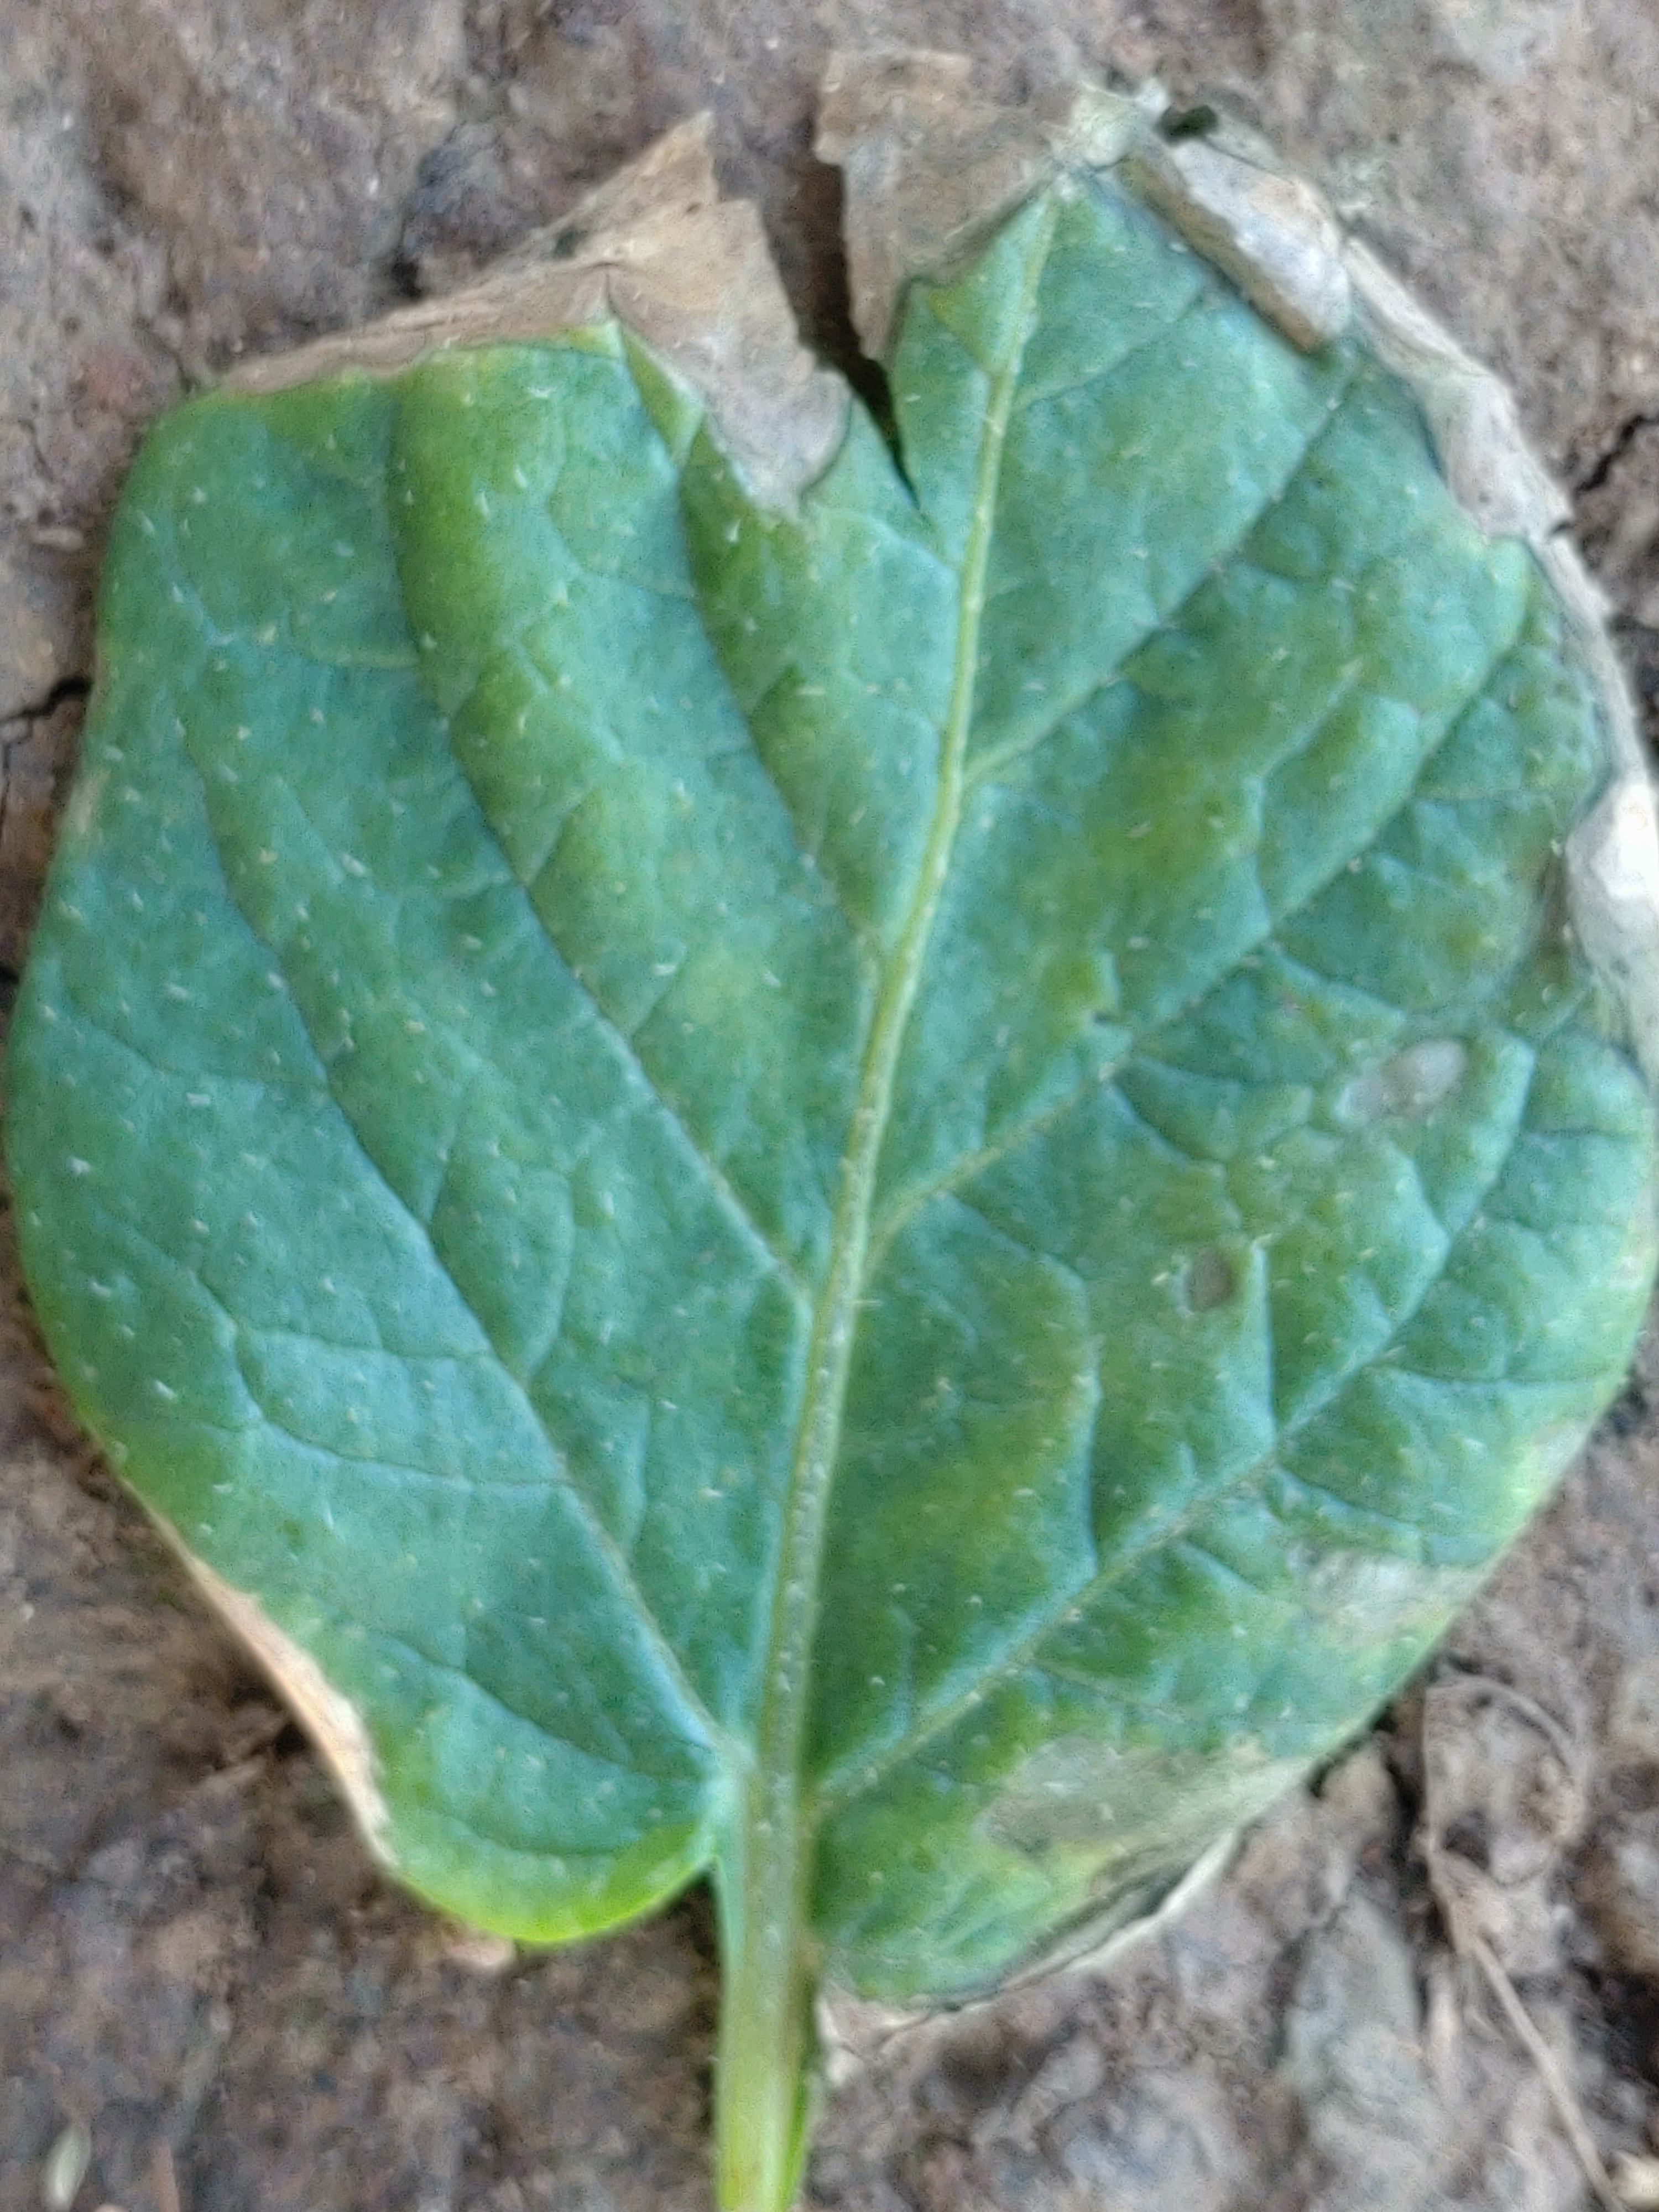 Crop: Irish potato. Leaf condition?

early blight
